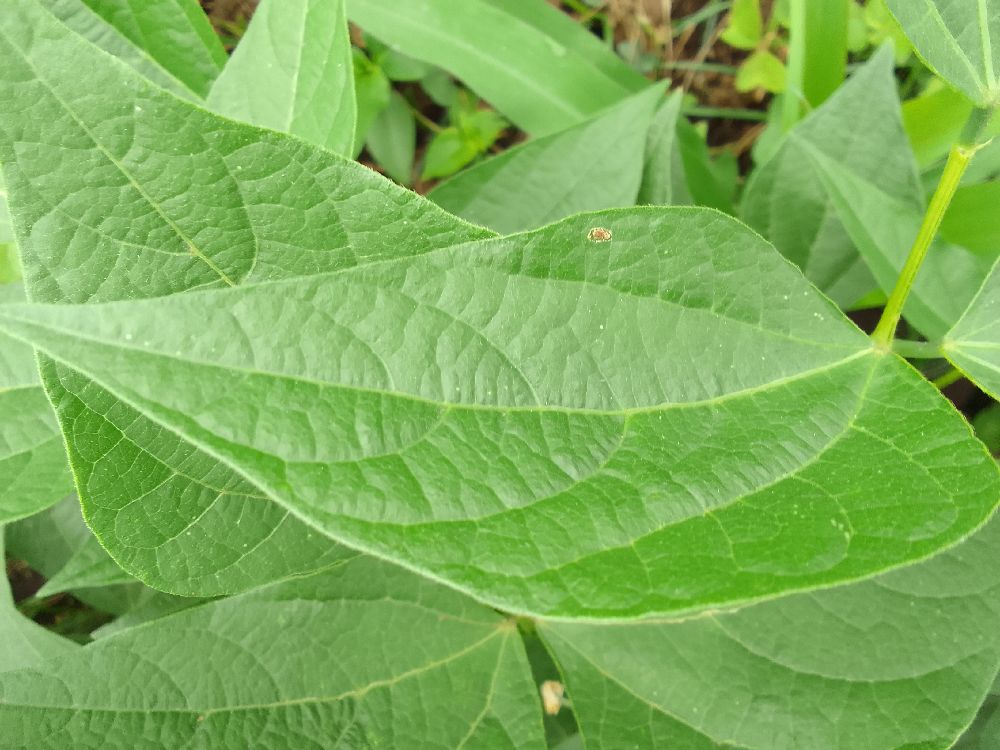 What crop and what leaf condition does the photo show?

common bean, healthy
